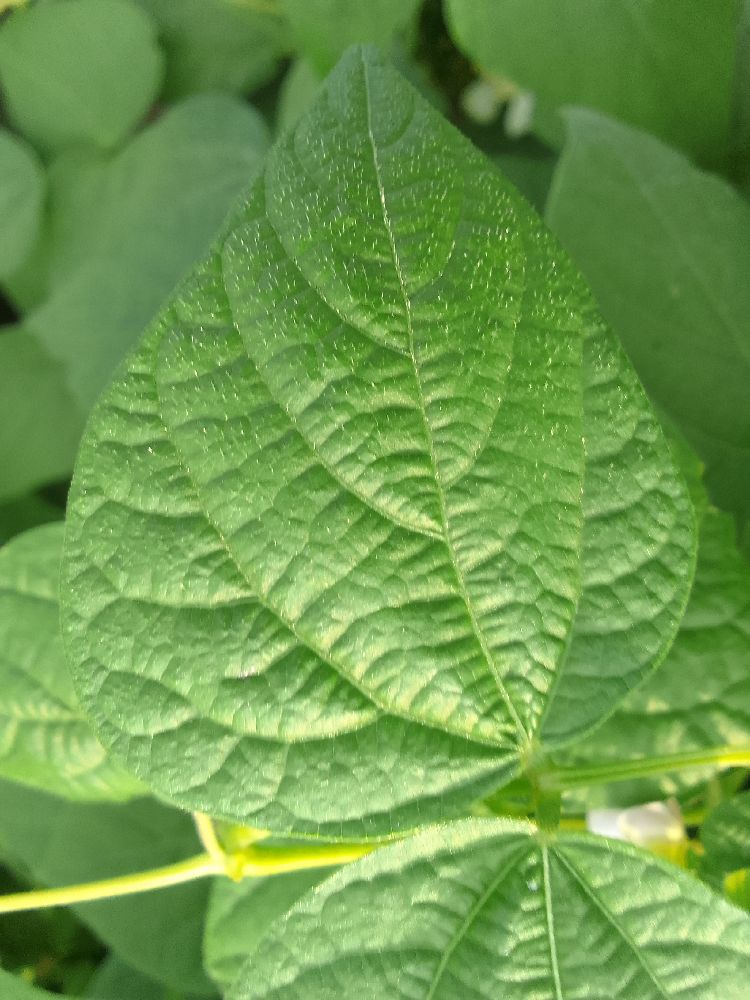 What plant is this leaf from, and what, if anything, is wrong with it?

common bean, healthy
